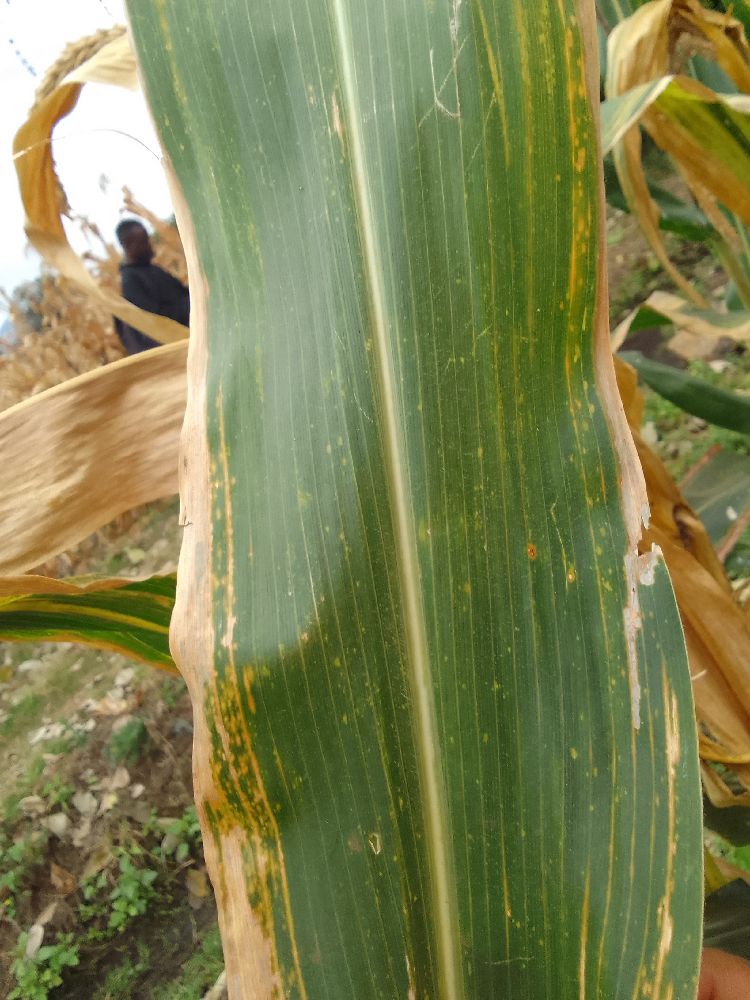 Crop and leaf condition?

maize, maize lethal necrosis
